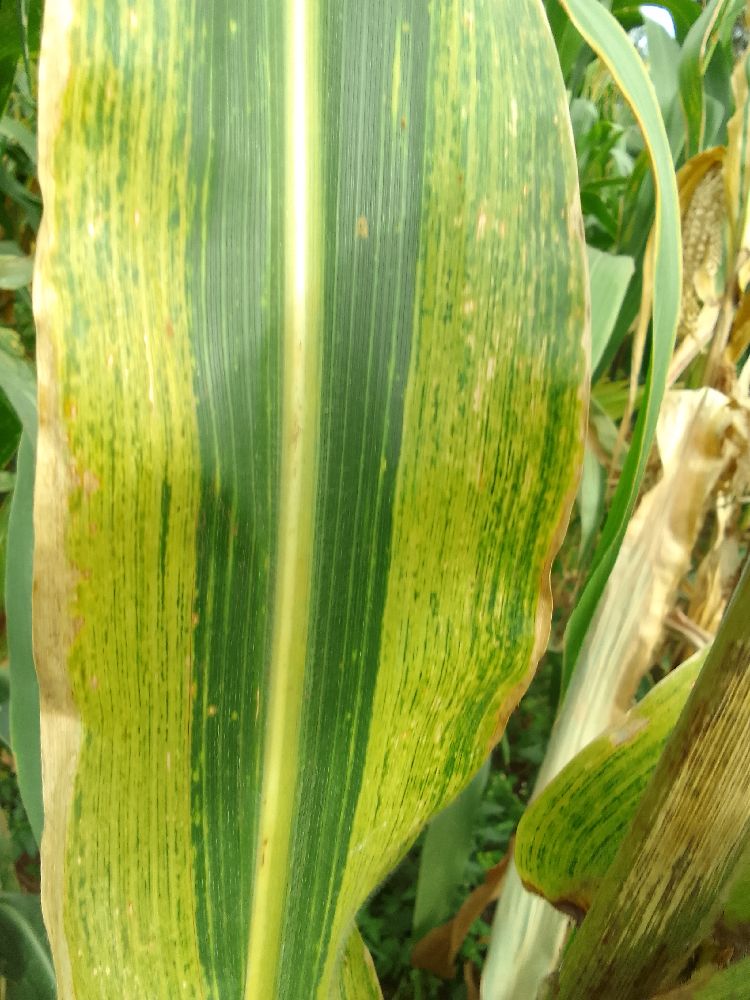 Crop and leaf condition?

maize, maize lethal necrosis
